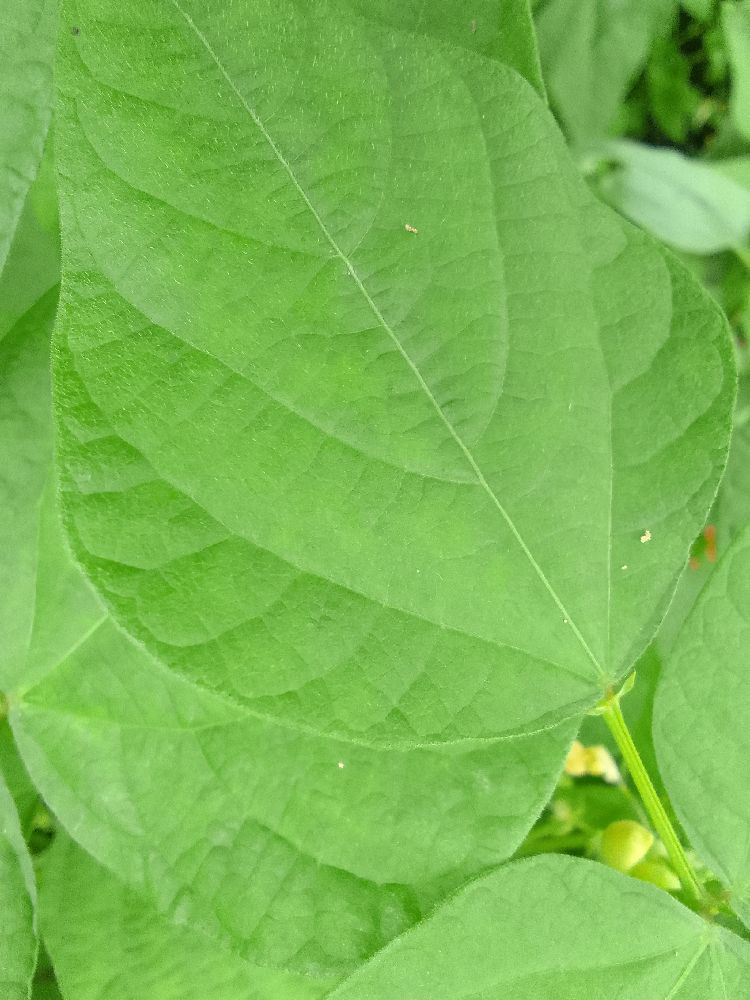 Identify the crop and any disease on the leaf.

common bean, healthy
